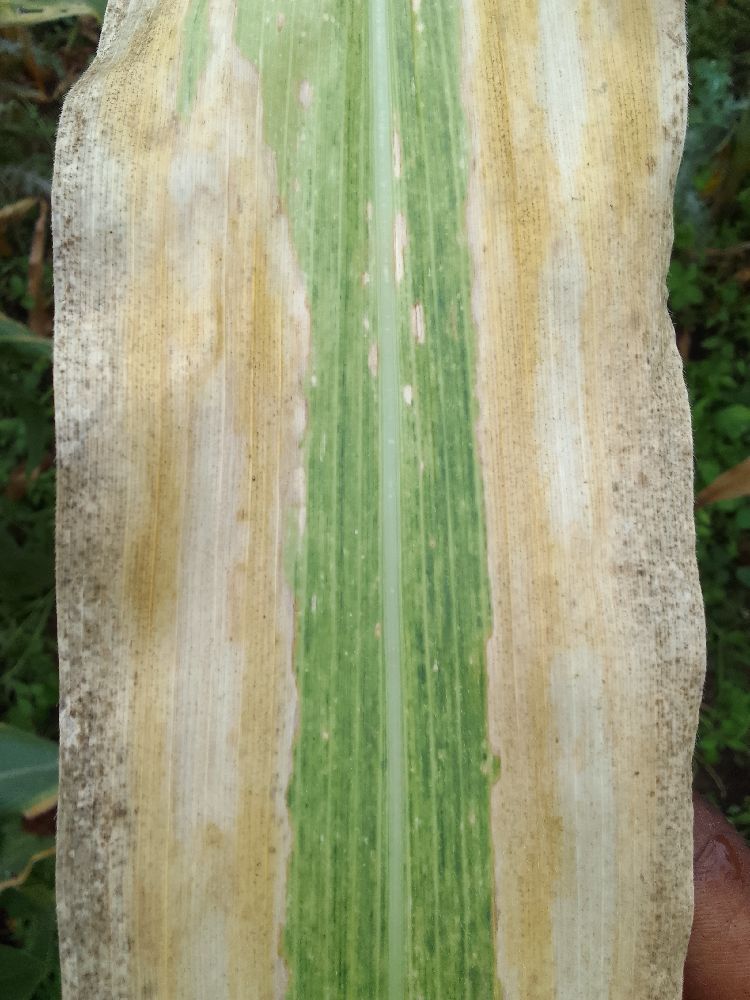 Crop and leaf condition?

maize, maize lethal necrosis
